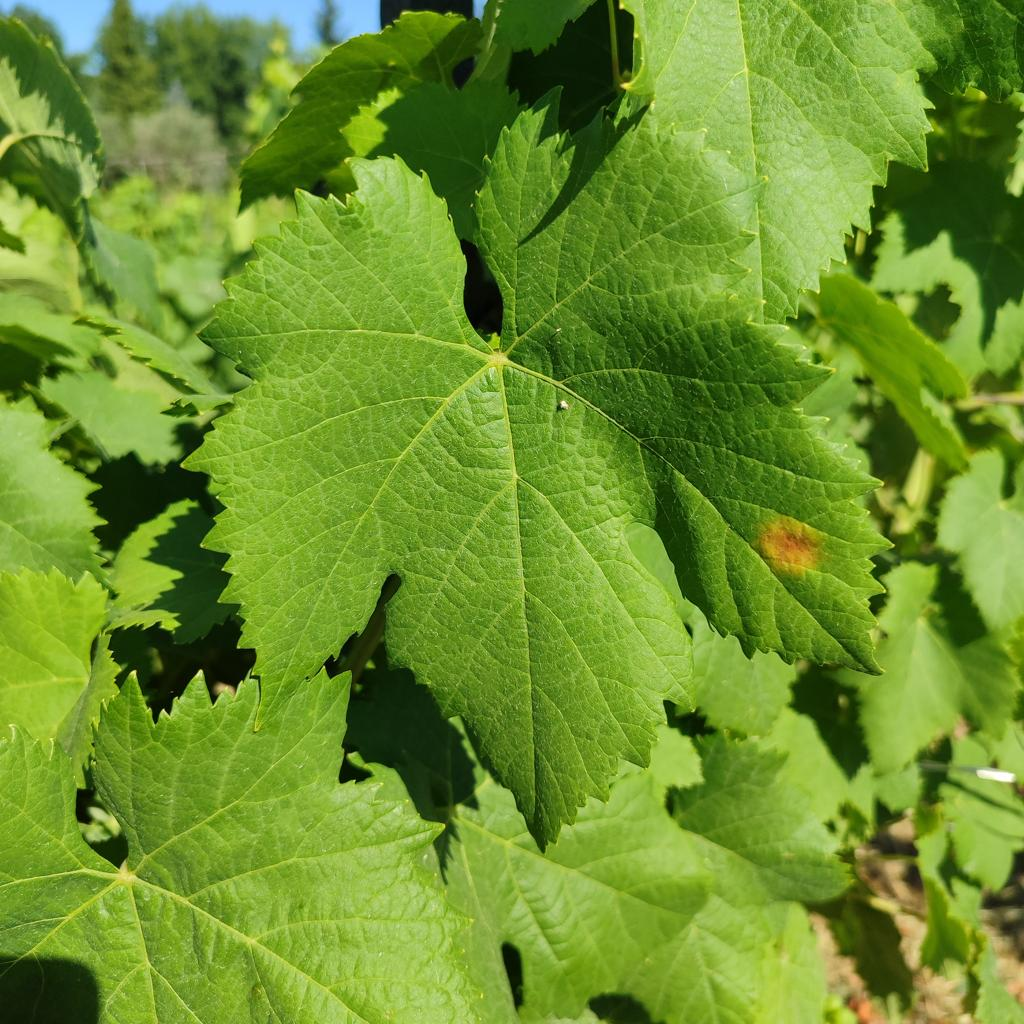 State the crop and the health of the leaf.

grapevine, downy mildew
